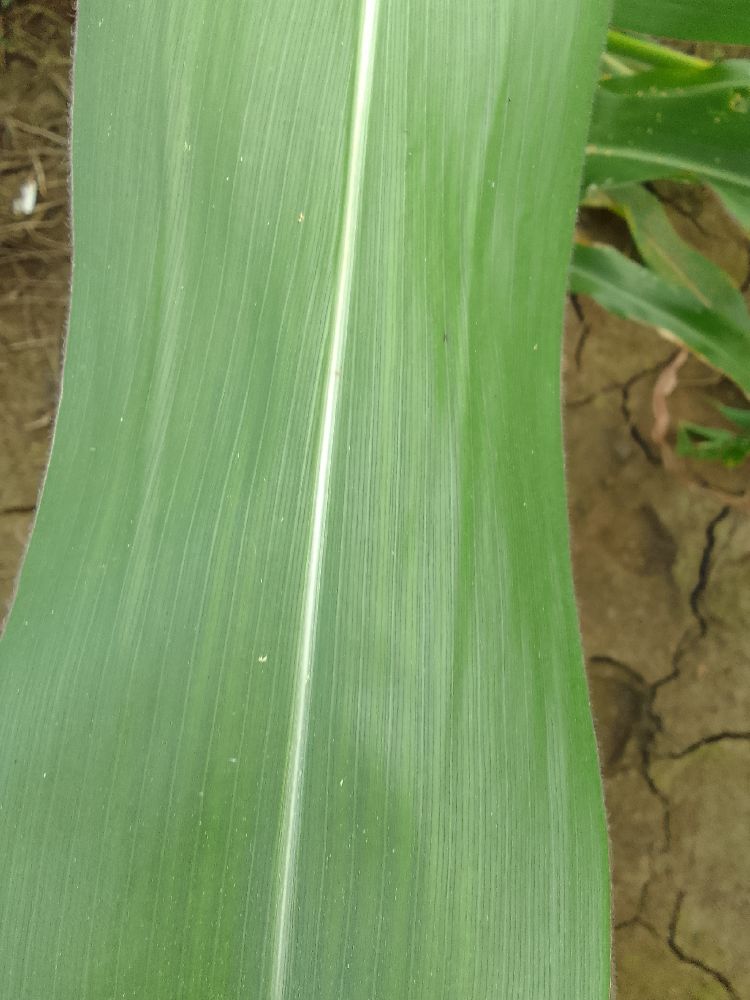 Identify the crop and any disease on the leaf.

maize, healthy
